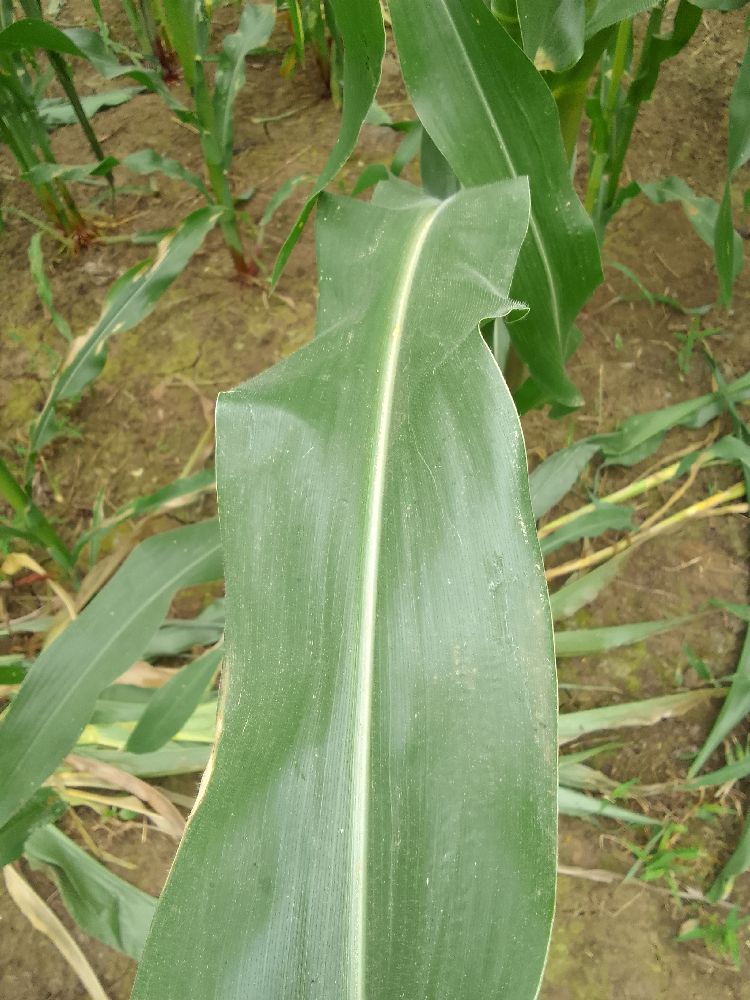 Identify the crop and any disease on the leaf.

maize, healthy
